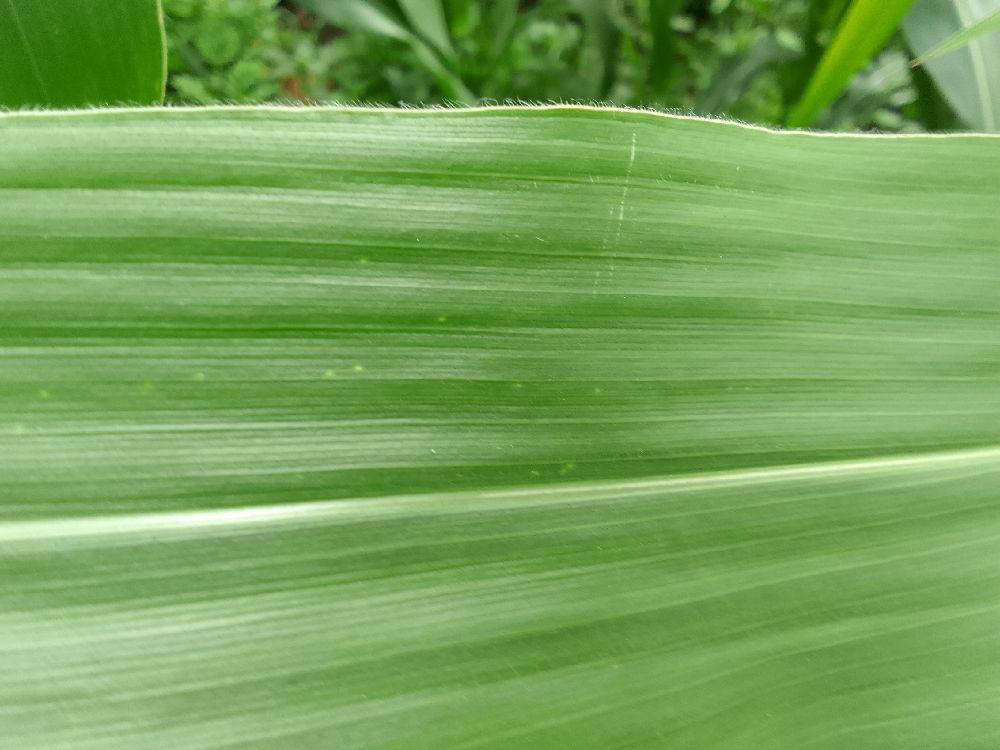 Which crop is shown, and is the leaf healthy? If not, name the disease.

maize, healthy
